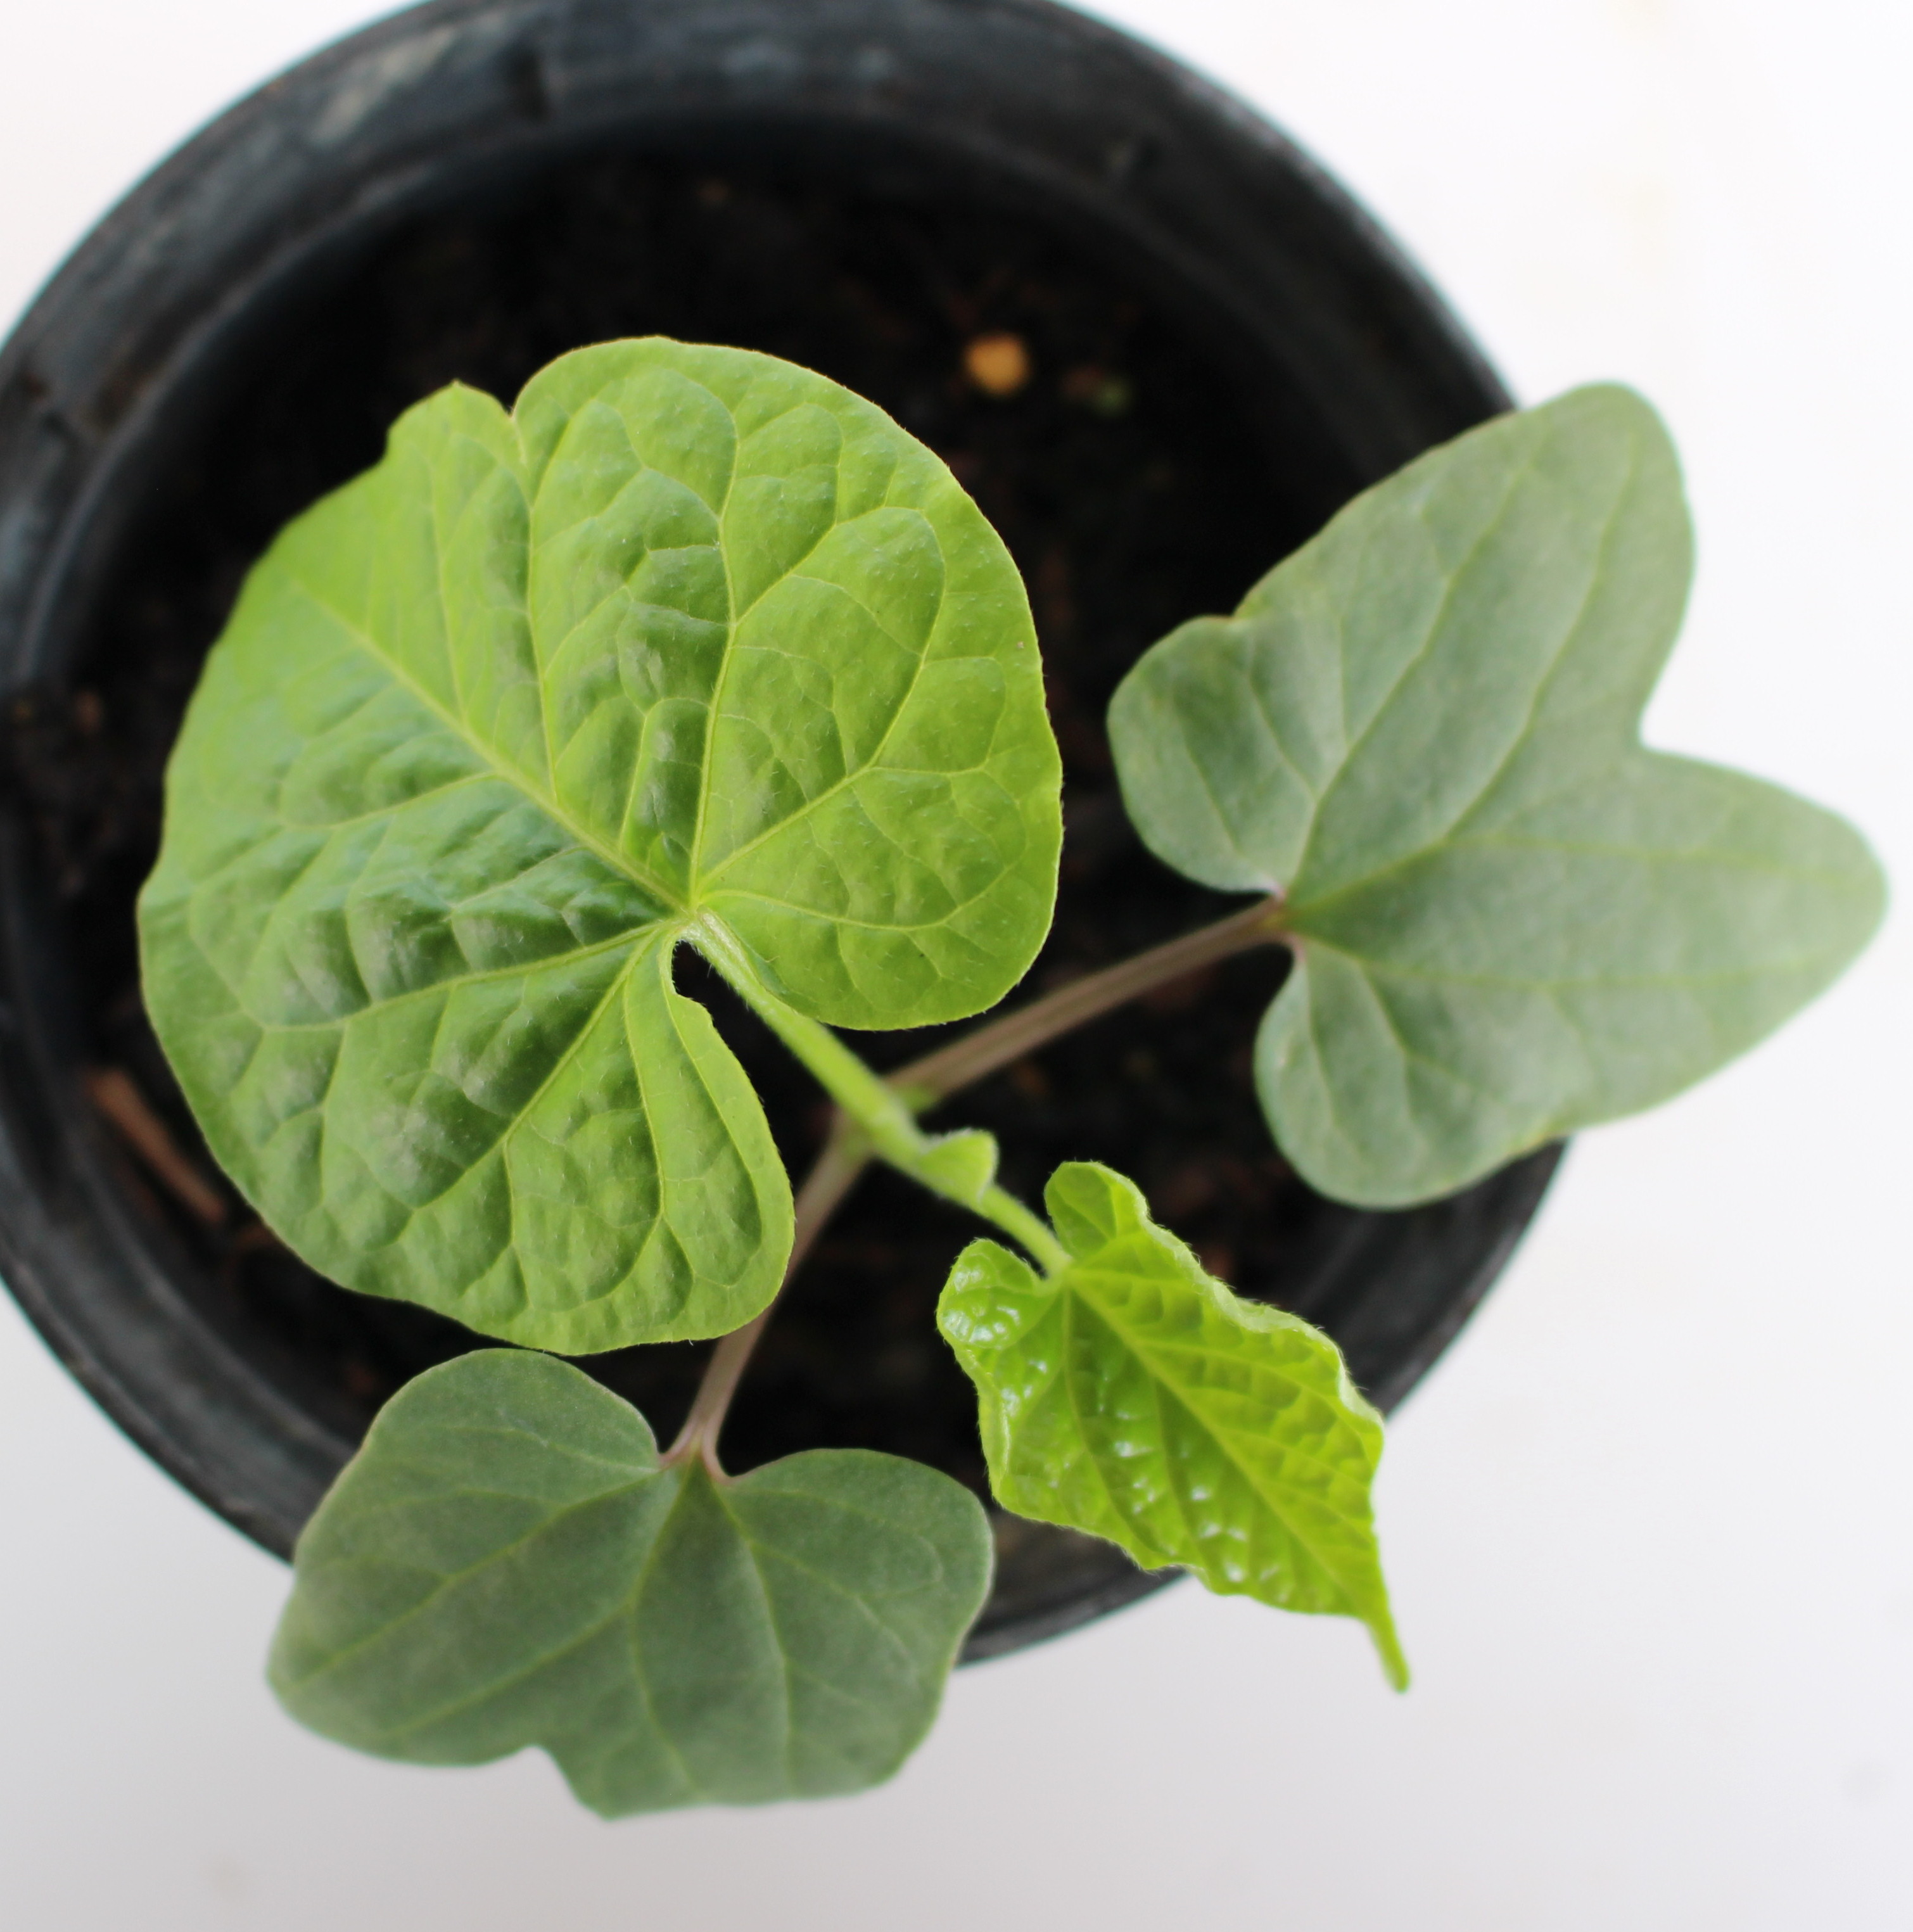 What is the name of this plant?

Convolvulus arvensis
